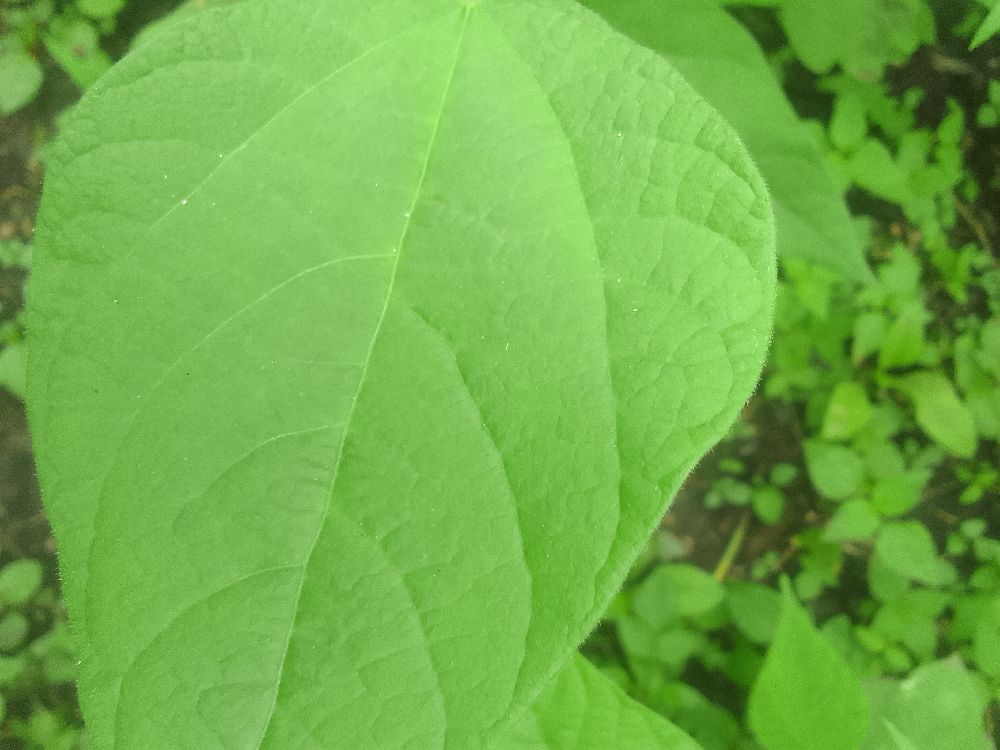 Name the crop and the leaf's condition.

common bean, healthy
